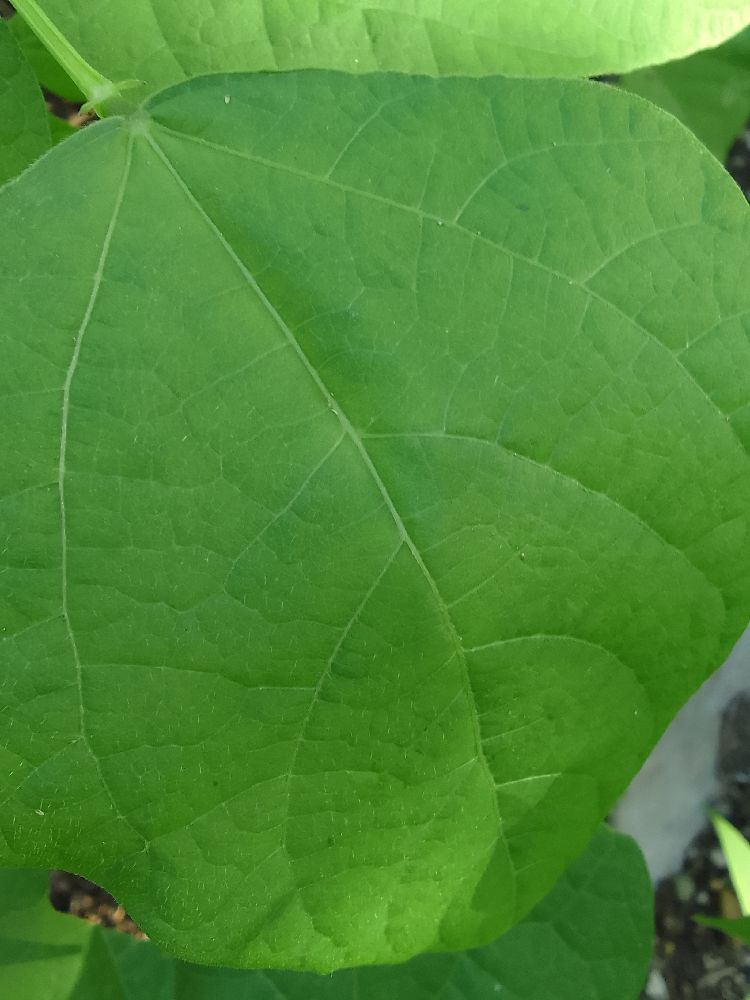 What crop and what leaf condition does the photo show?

common bean, healthy
